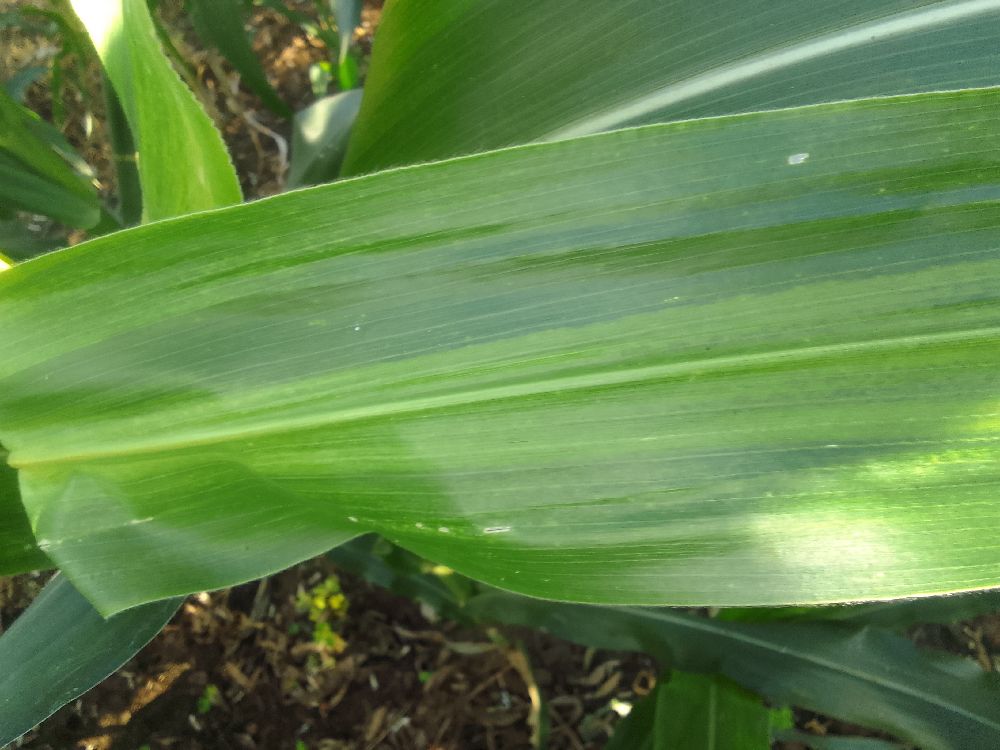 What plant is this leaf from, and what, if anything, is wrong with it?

maize, maize lethal necrosis
